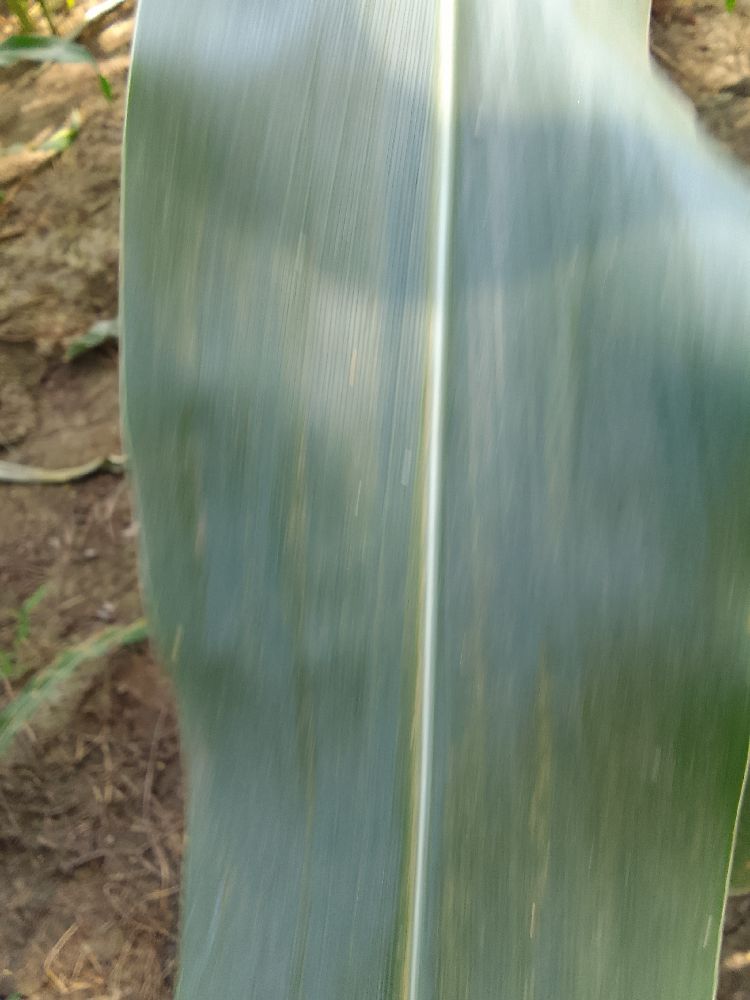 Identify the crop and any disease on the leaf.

maize, healthy
